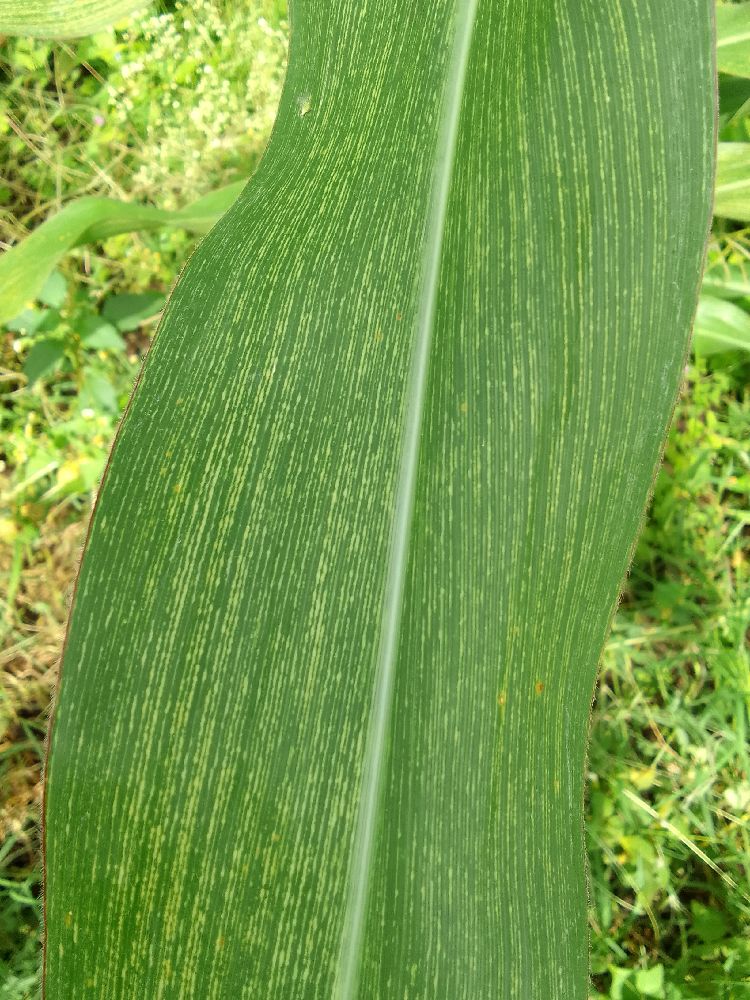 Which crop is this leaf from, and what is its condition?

maize, maize streak virus
